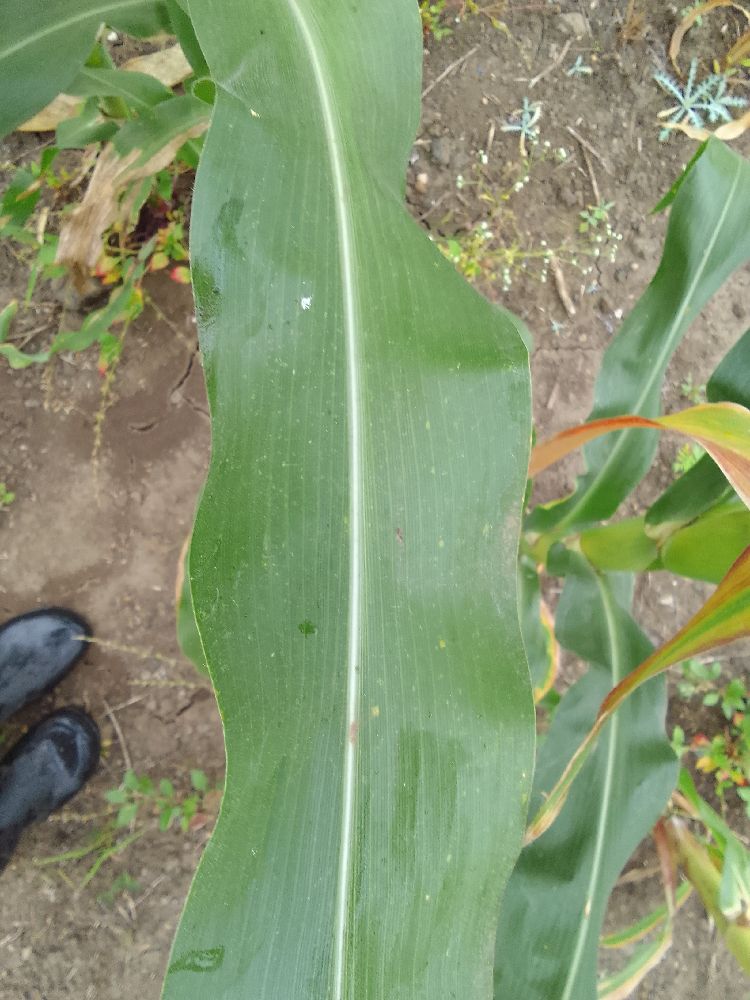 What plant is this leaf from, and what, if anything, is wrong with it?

maize, healthy
